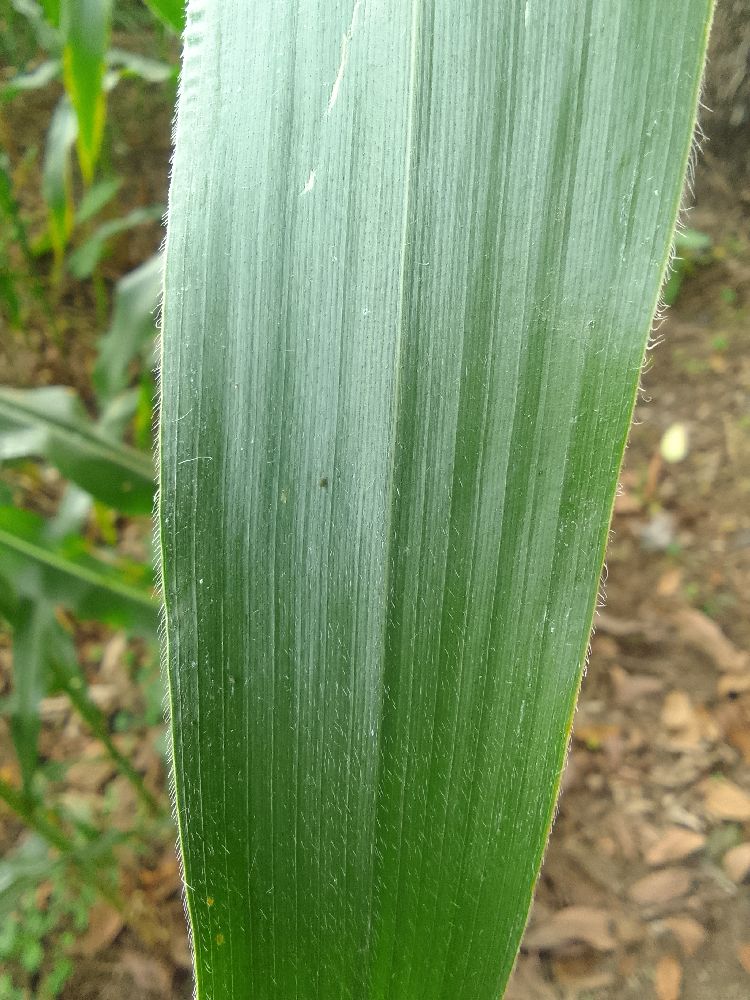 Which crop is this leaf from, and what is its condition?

maize, healthy
